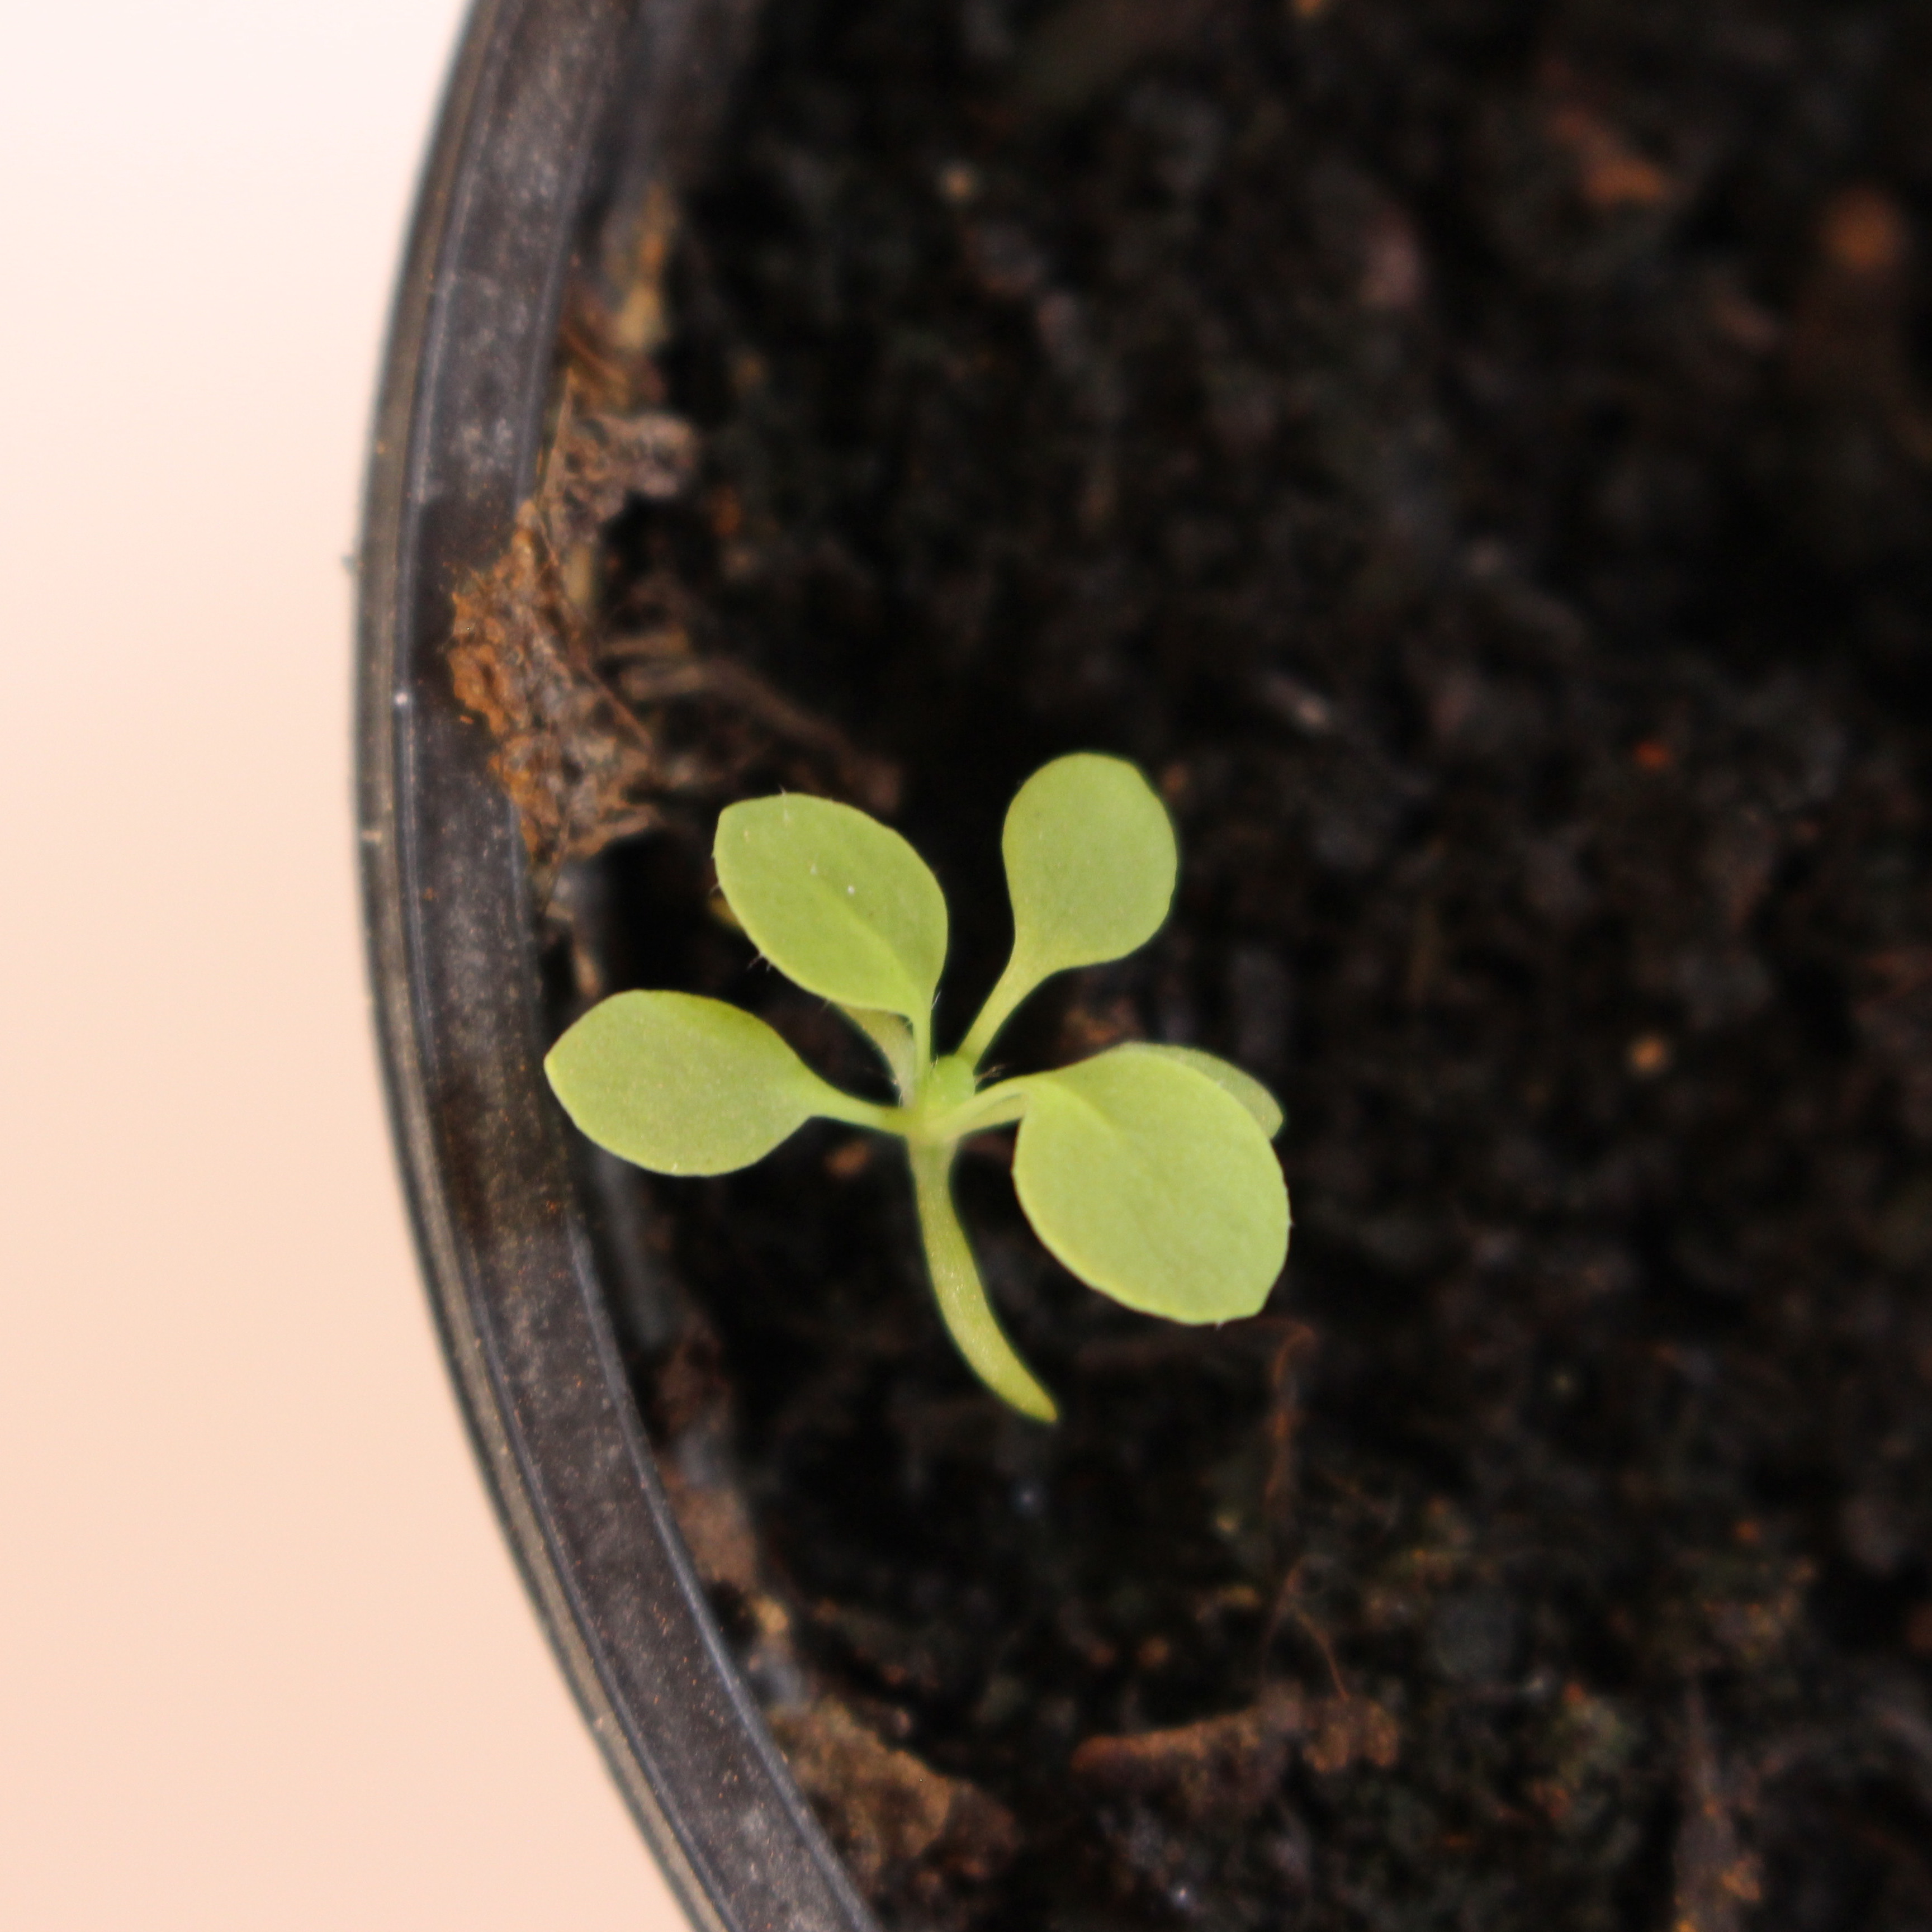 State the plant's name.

Papaver rhoeas
